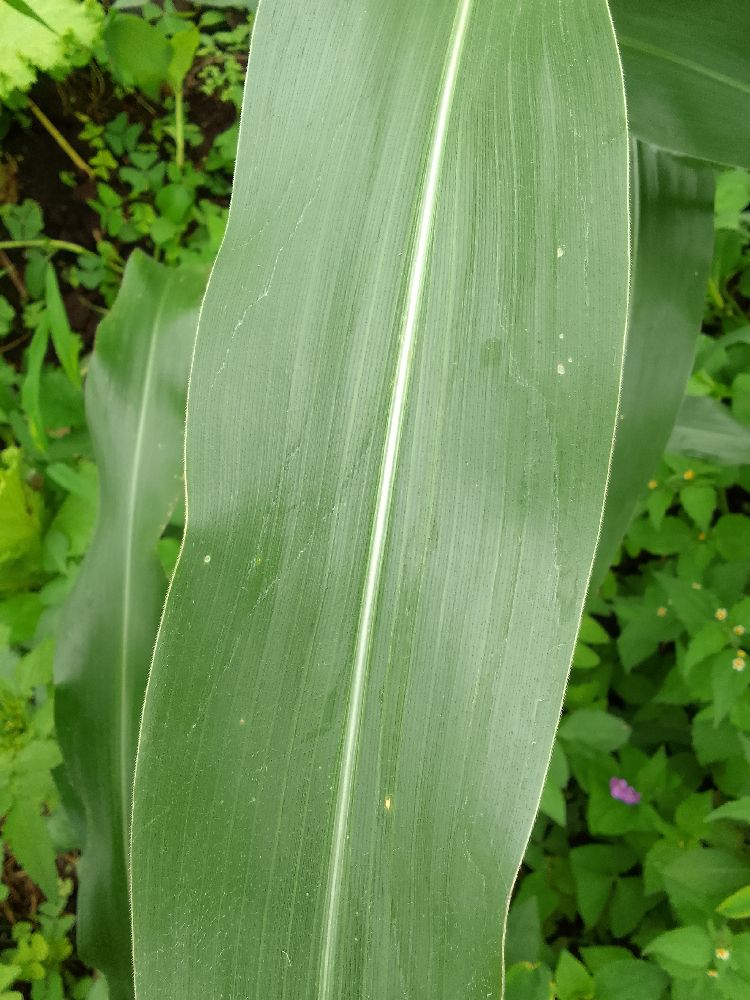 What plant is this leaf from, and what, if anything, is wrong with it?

maize, healthy
